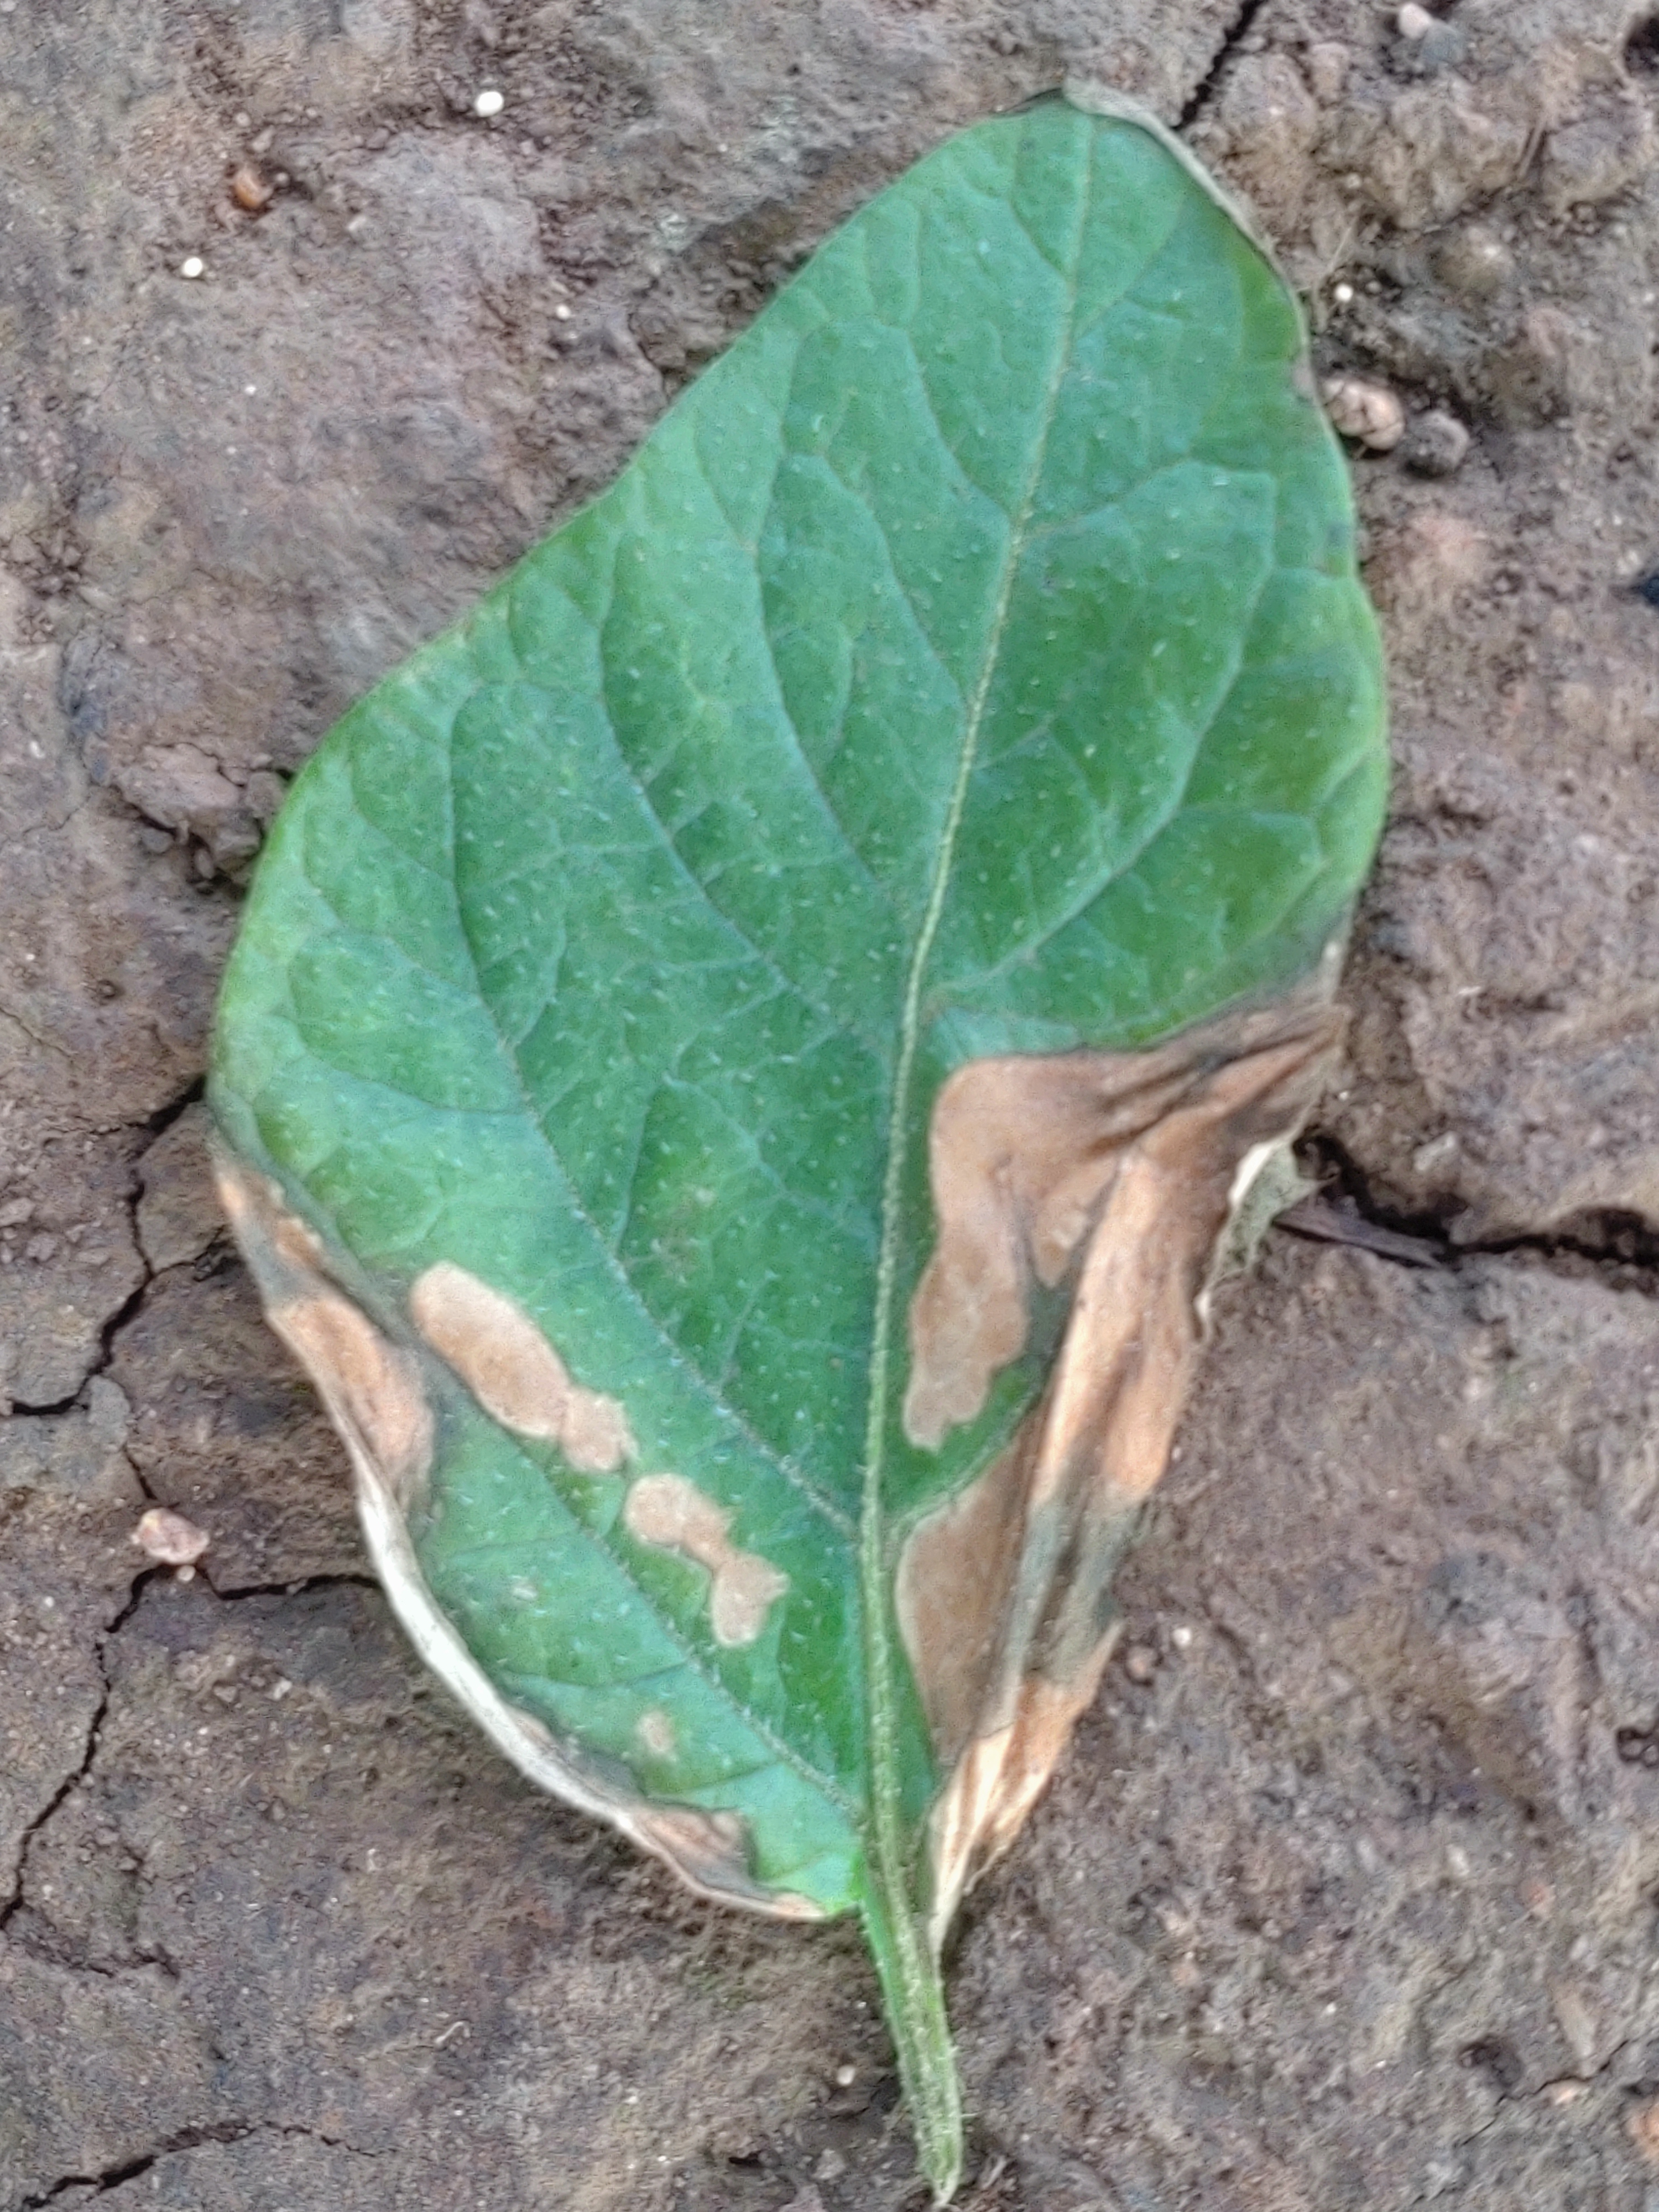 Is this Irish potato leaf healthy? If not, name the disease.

early blight
